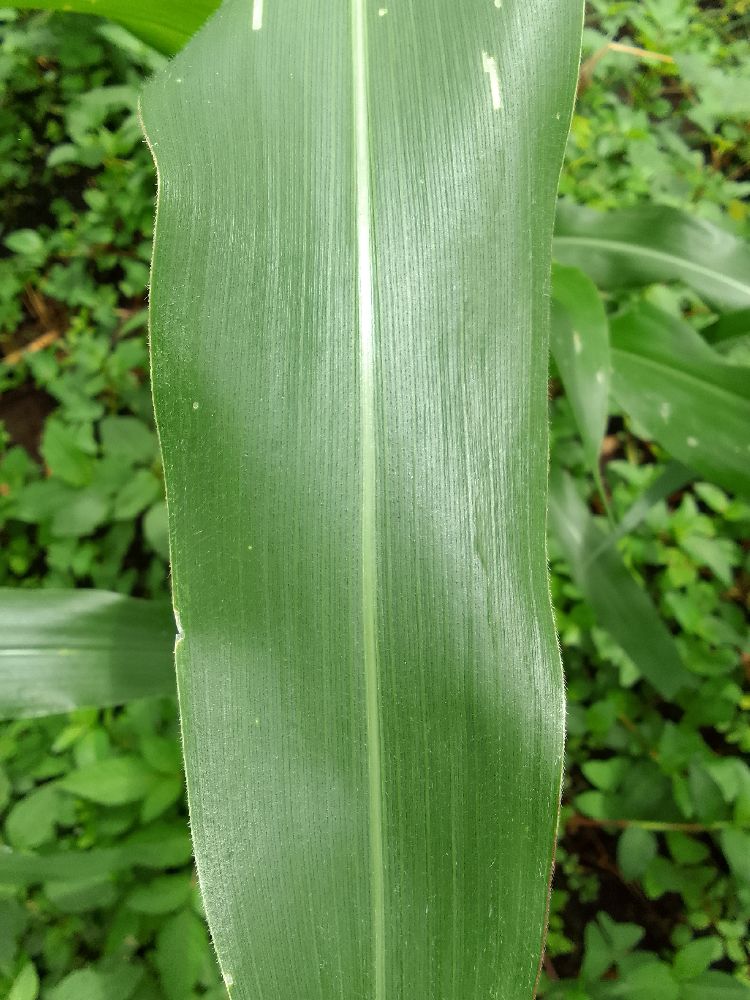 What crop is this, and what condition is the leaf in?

maize, healthy
